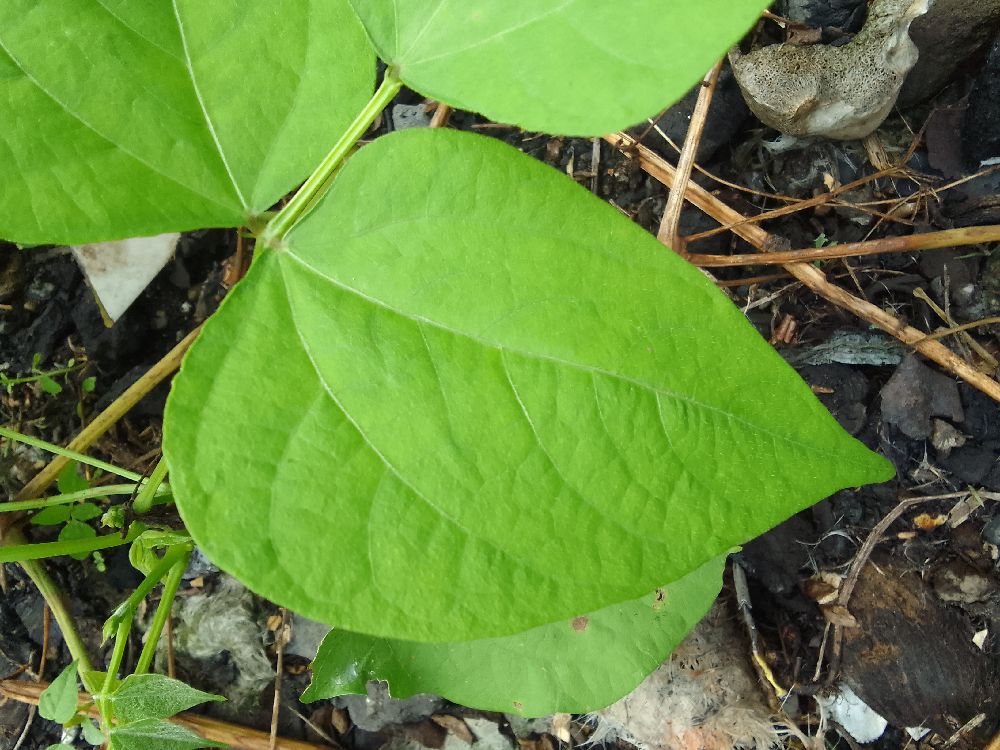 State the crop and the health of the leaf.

common bean, healthy
